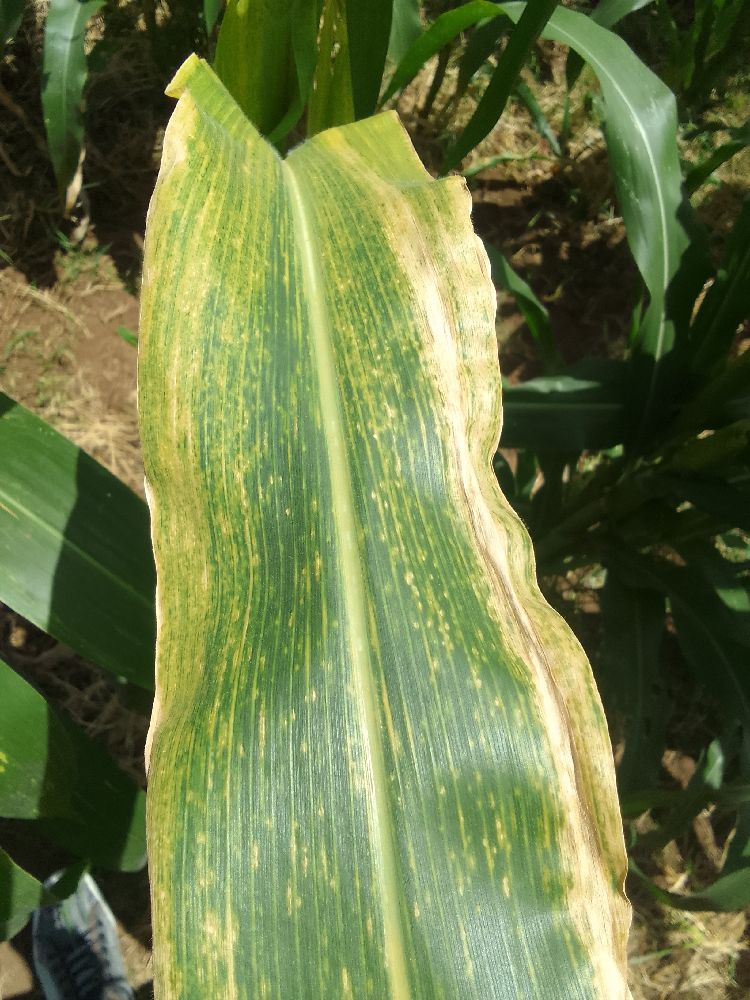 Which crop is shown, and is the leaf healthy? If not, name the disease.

maize, maize lethal necrosis
